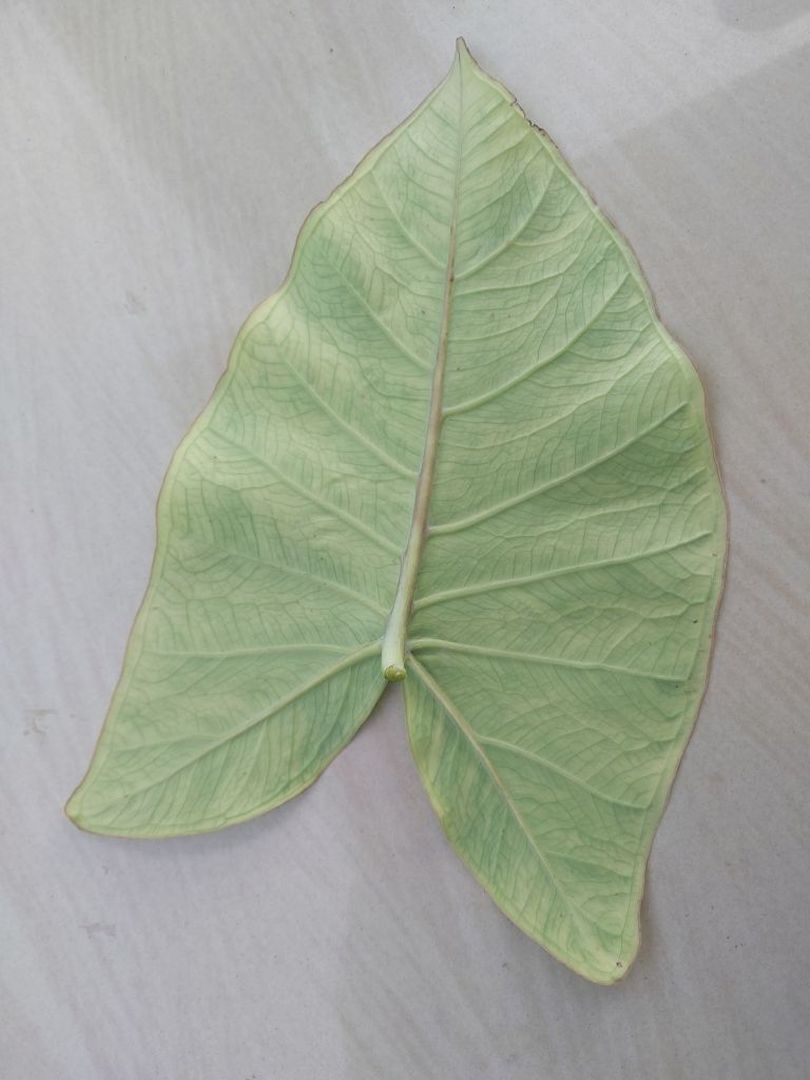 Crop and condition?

taro, mosaic
